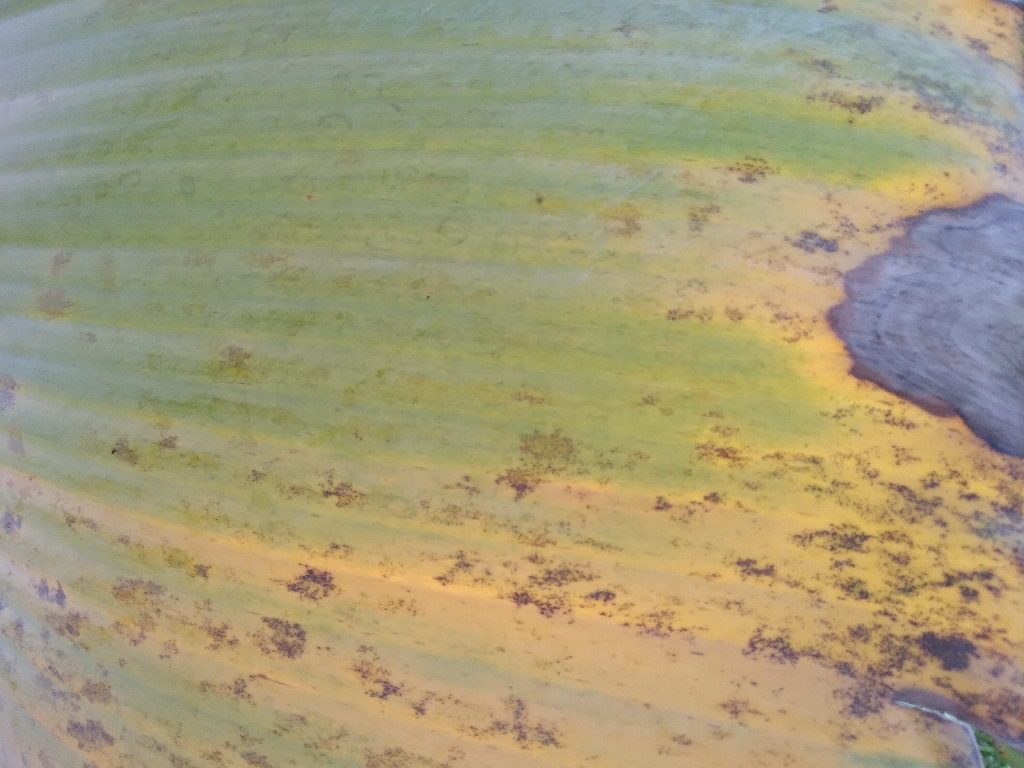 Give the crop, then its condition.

banana, black sigatoka
